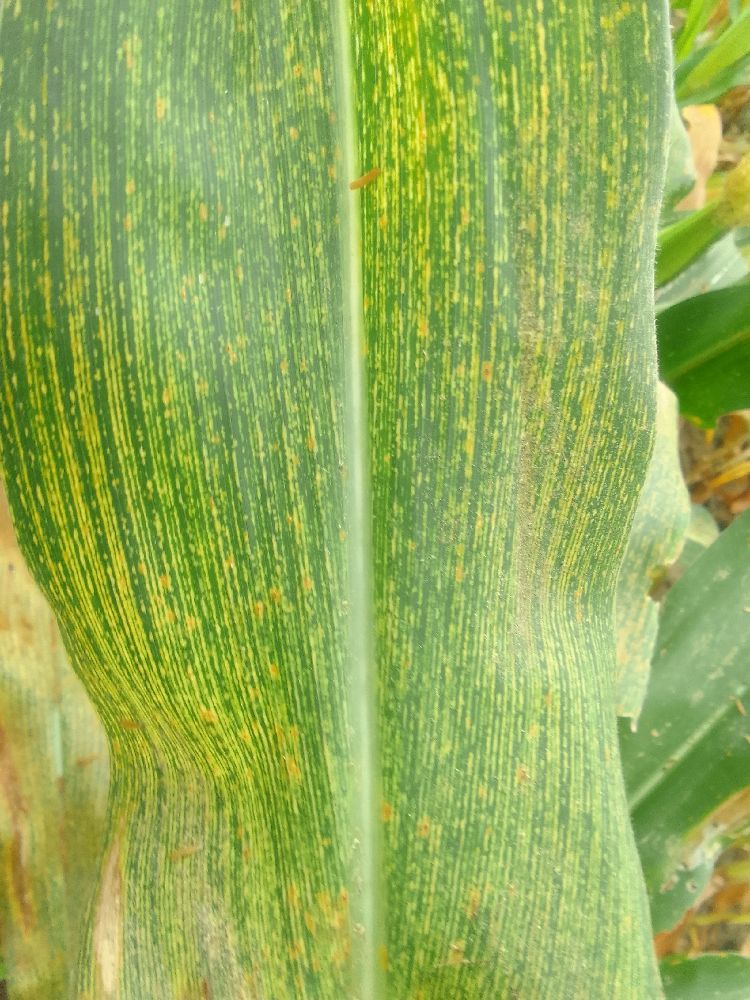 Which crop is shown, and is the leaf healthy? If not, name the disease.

maize, maize streak virus
